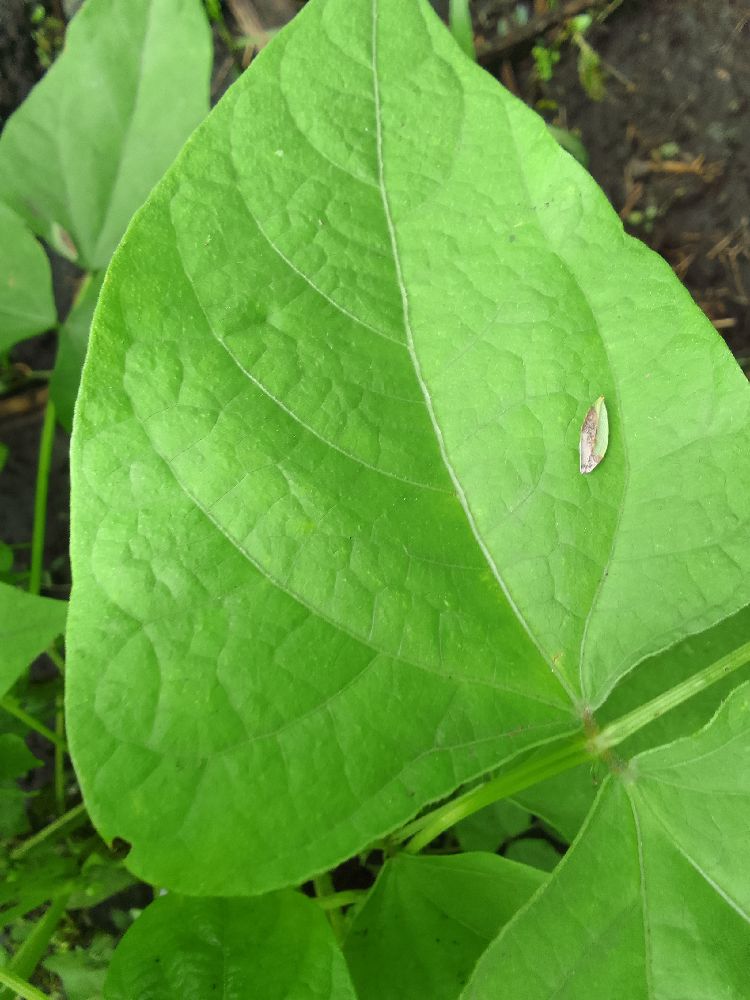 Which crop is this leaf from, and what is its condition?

common bean, healthy
